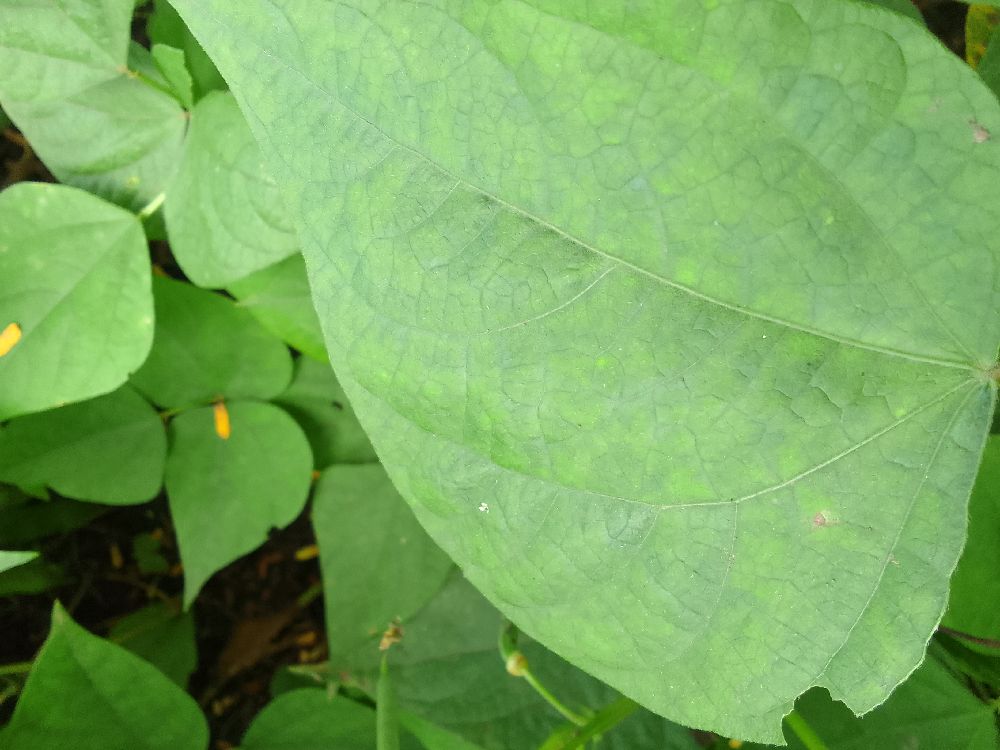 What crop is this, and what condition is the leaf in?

common bean, healthy
